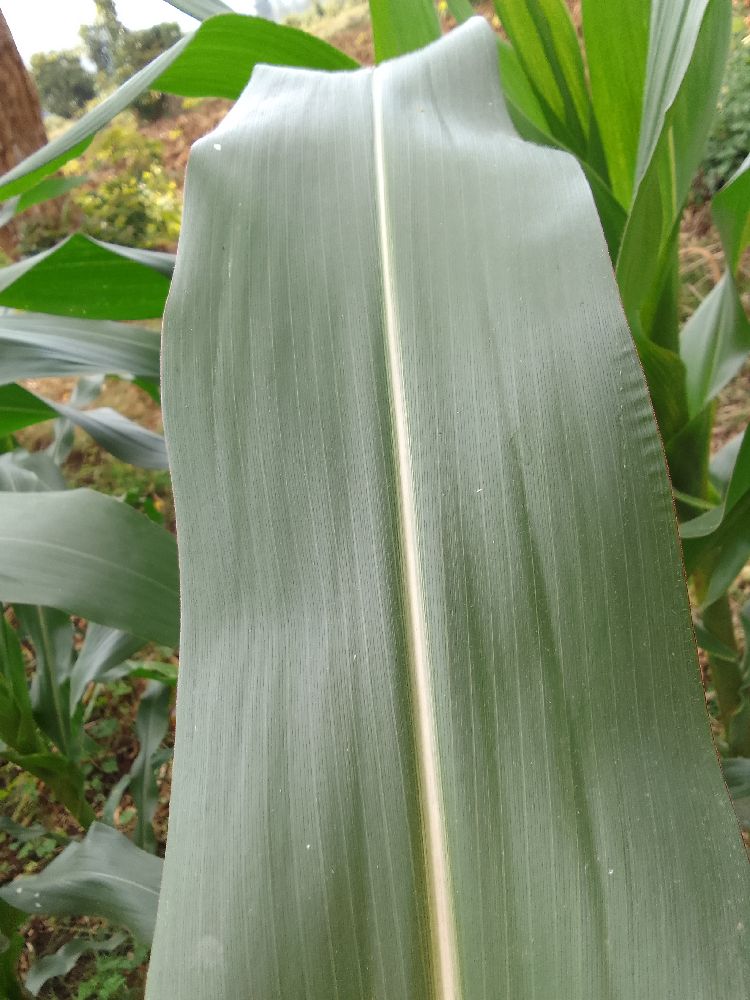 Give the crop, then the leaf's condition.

maize, healthy
